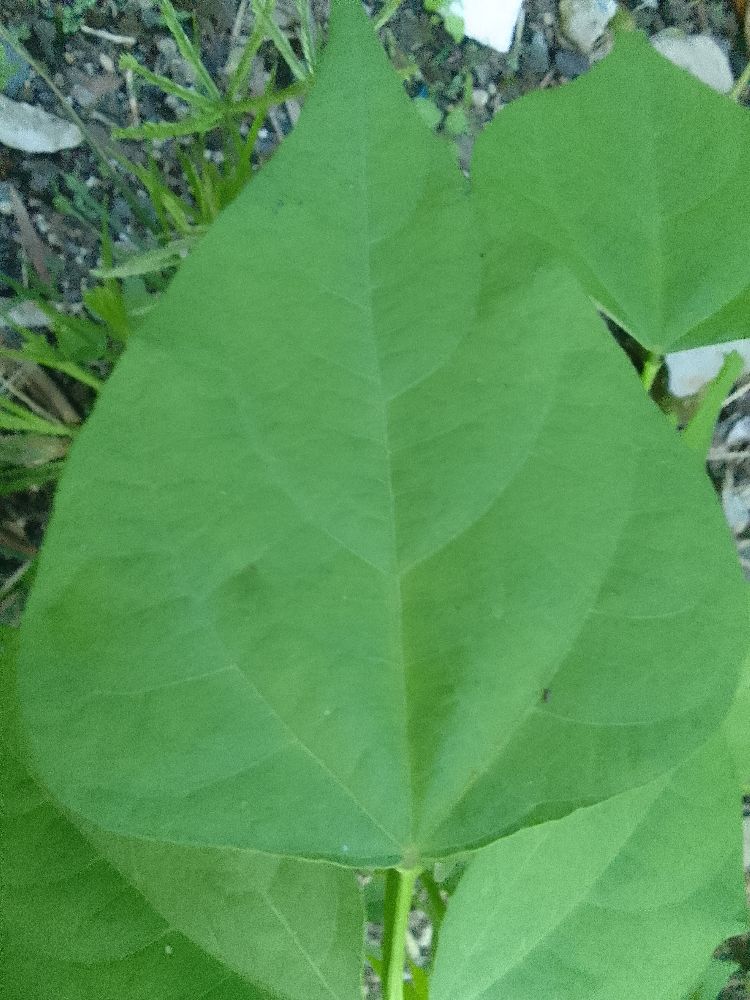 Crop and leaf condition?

common bean, healthy
